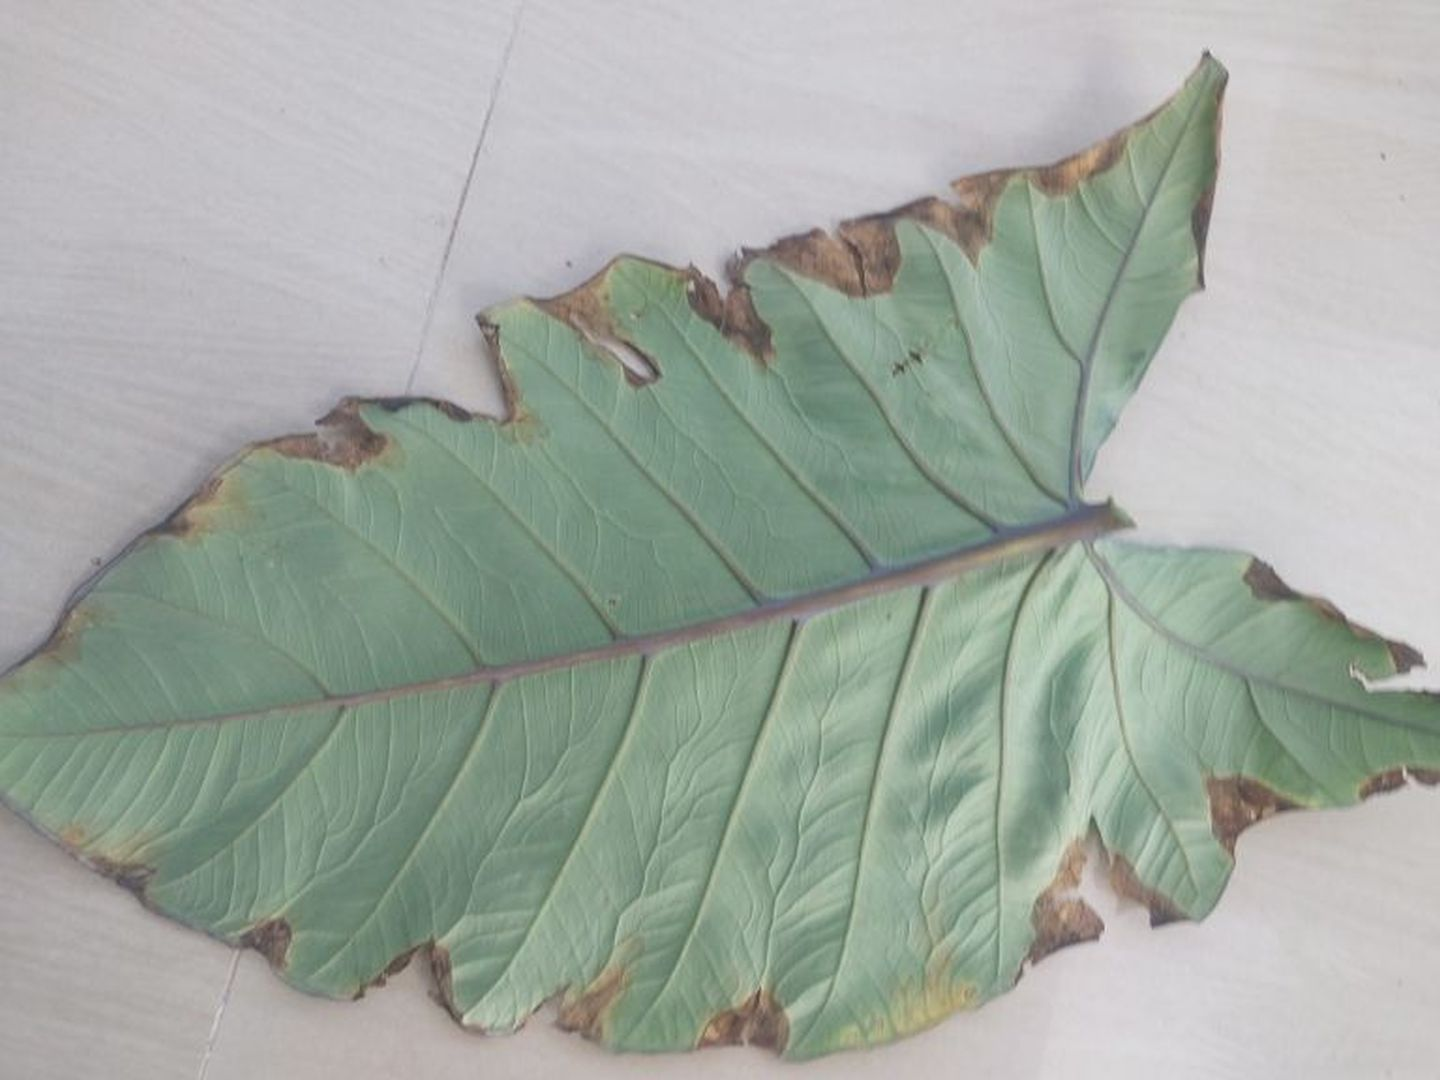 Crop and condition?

taro, leaf blight
